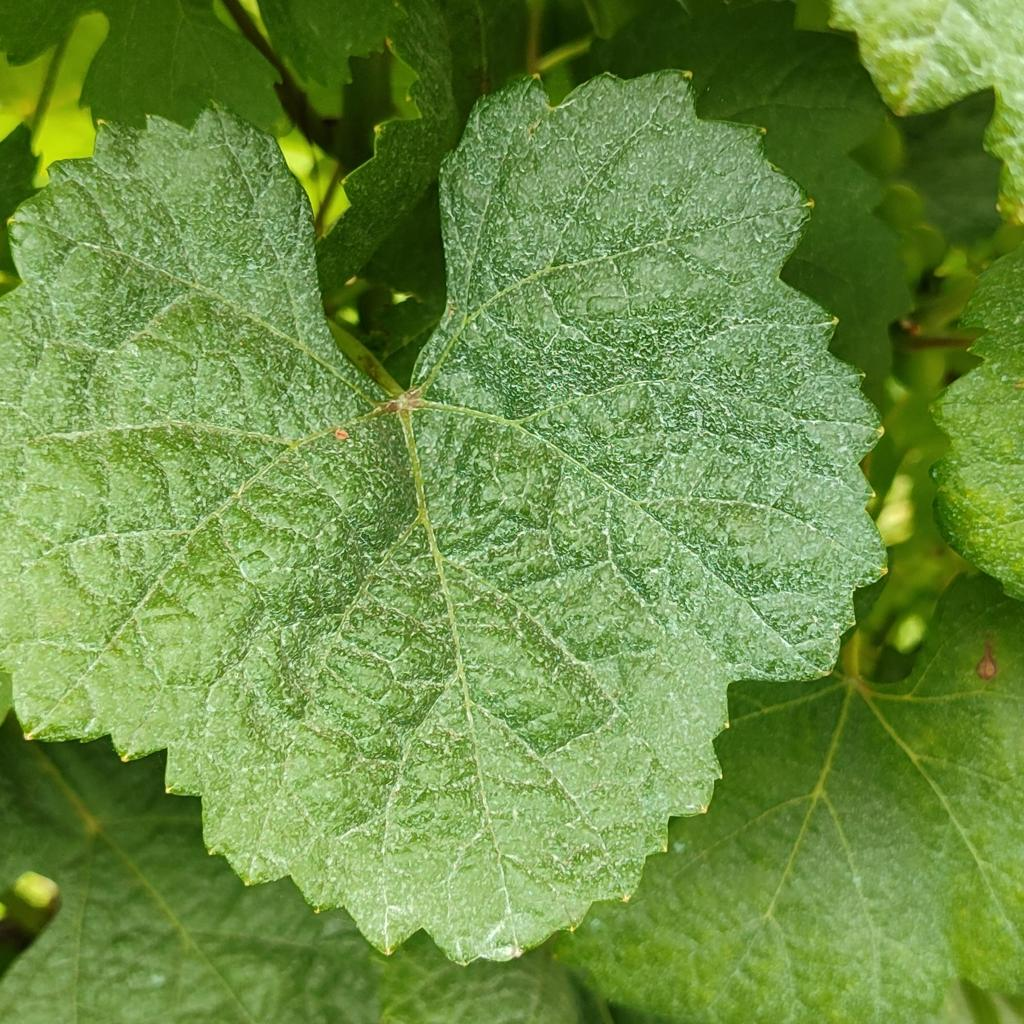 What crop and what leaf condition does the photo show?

grapevine, healthy
